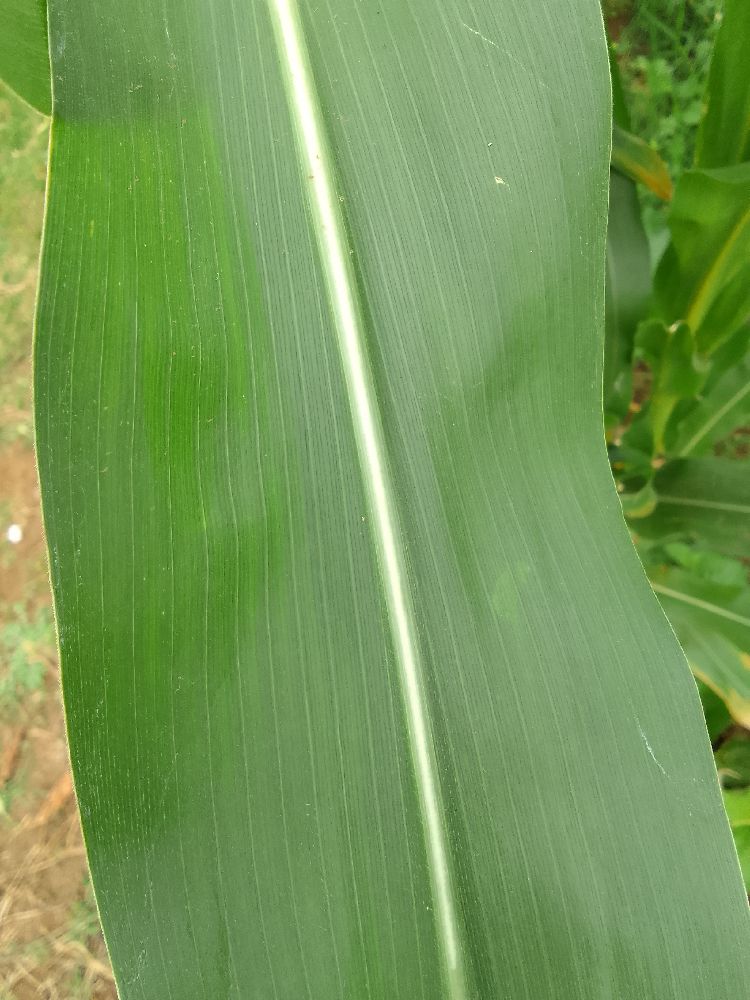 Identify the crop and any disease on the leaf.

maize, healthy
